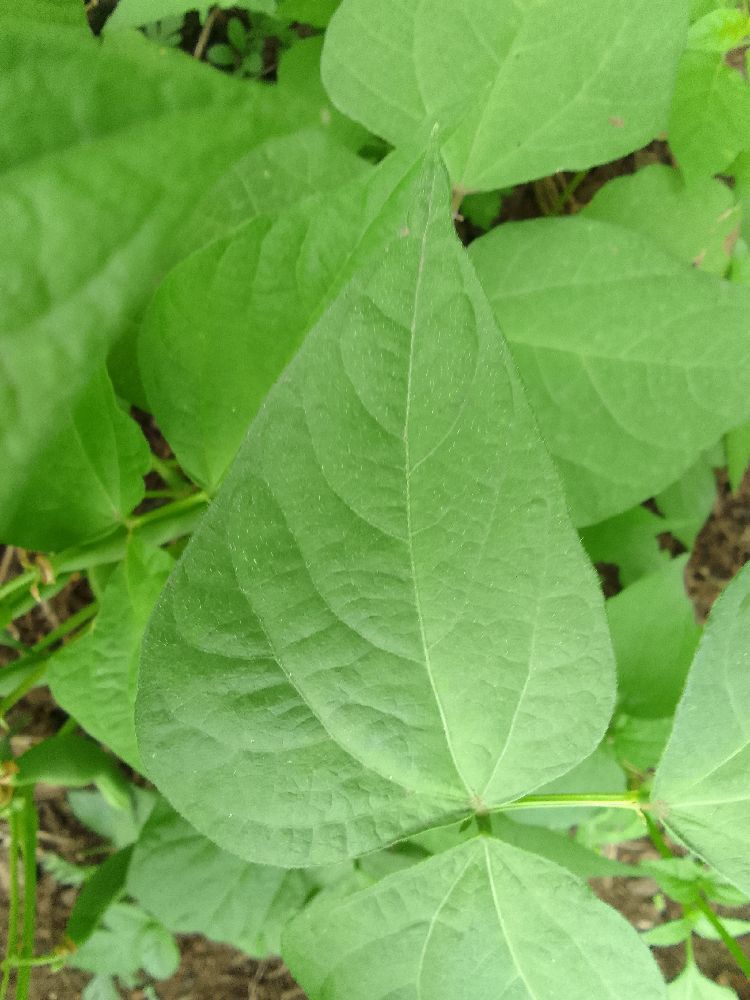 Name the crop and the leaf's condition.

common bean, healthy
